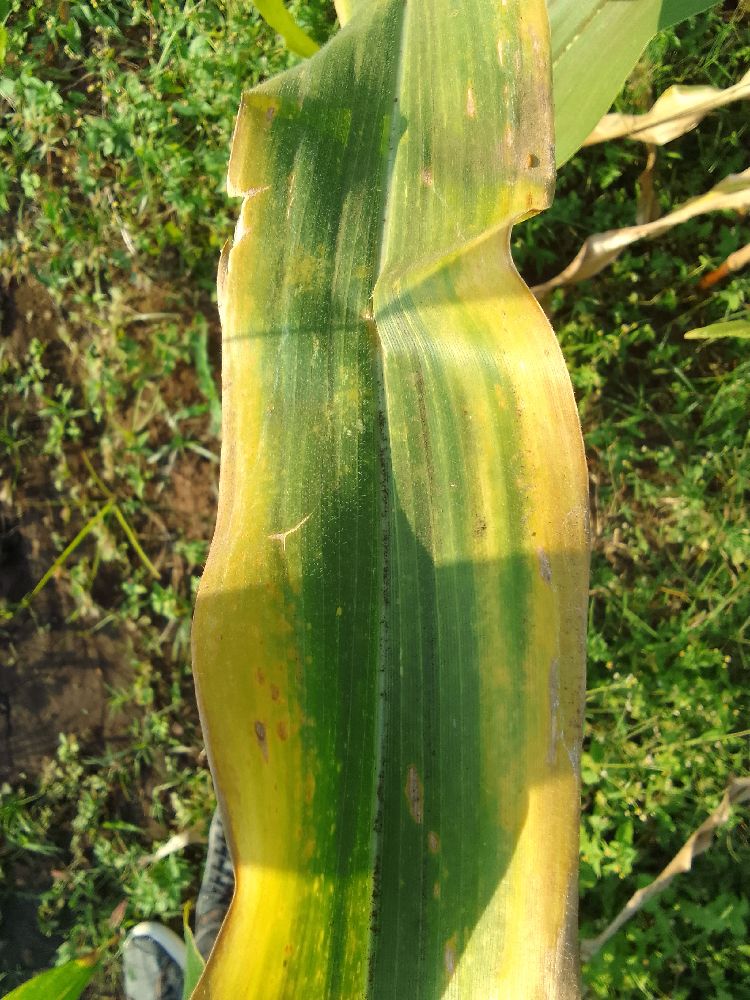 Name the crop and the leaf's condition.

maize, maize lethal necrosis
